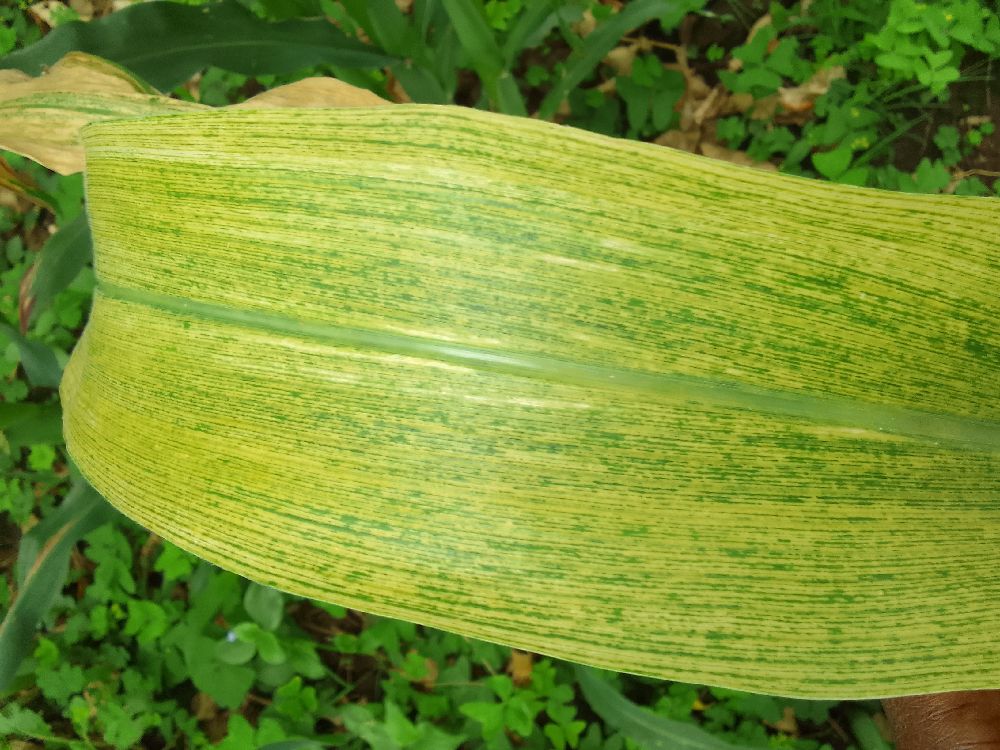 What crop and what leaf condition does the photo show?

maize, maize lethal necrosis
